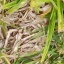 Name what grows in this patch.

grass
